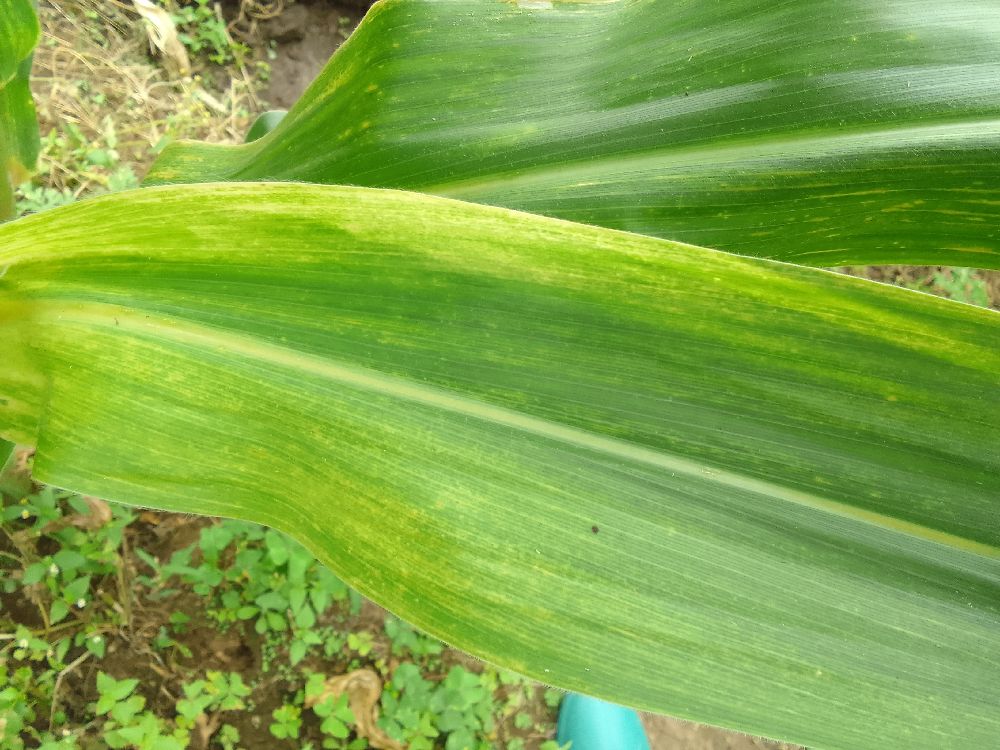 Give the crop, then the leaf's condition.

maize, maize lethal necrosis
